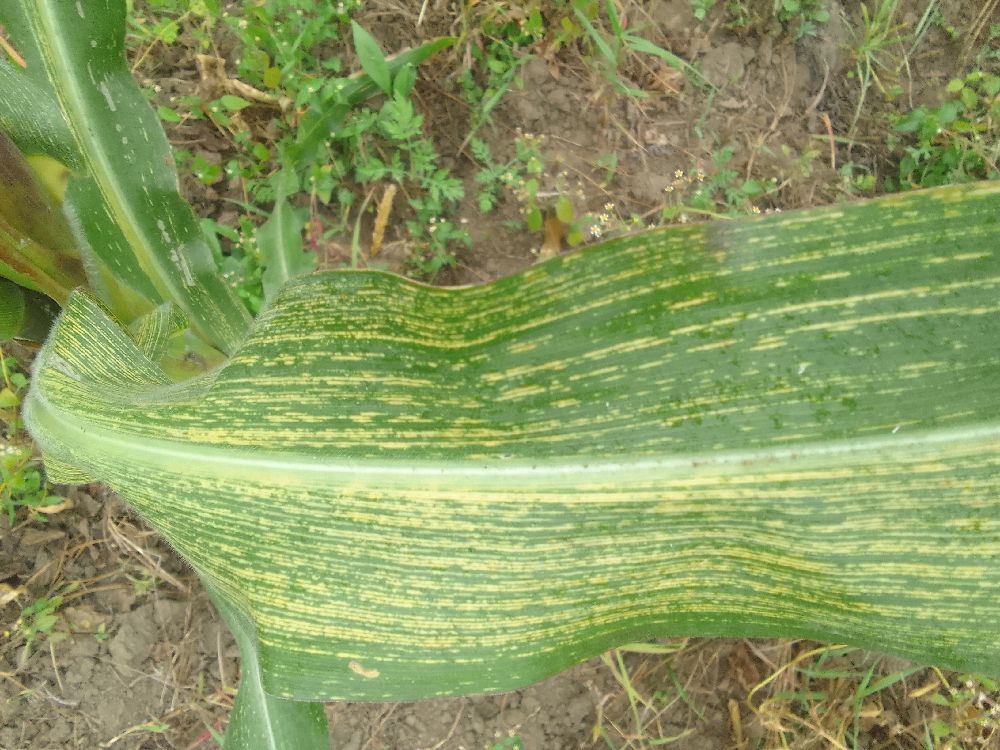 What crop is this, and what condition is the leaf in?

maize, maize streak virus
